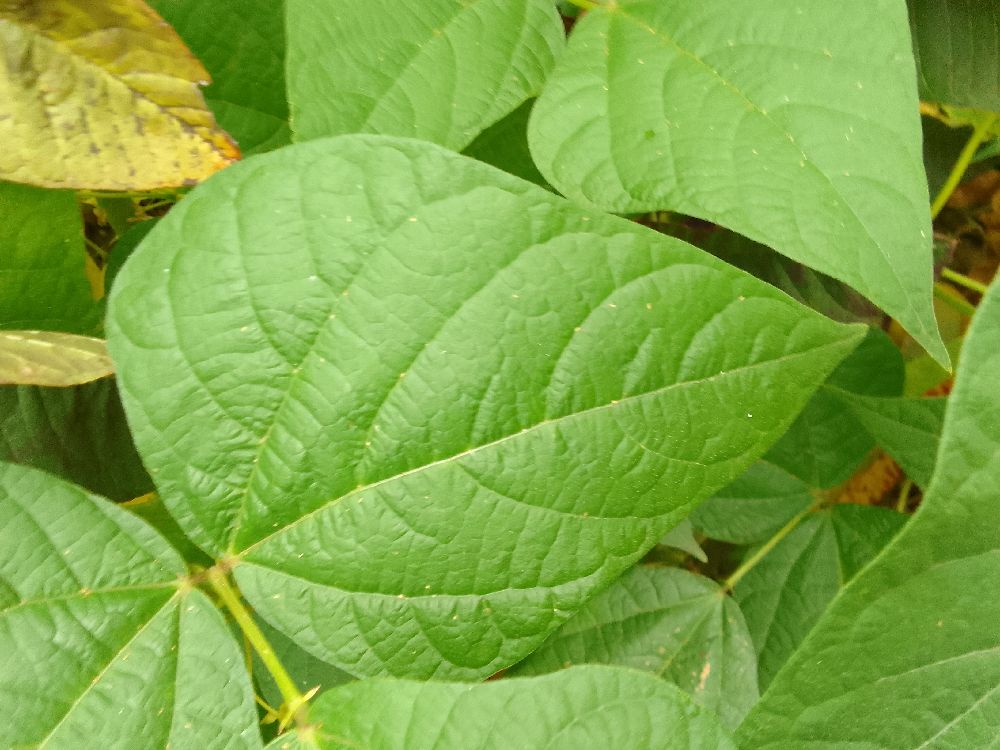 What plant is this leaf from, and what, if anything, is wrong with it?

common bean, healthy
